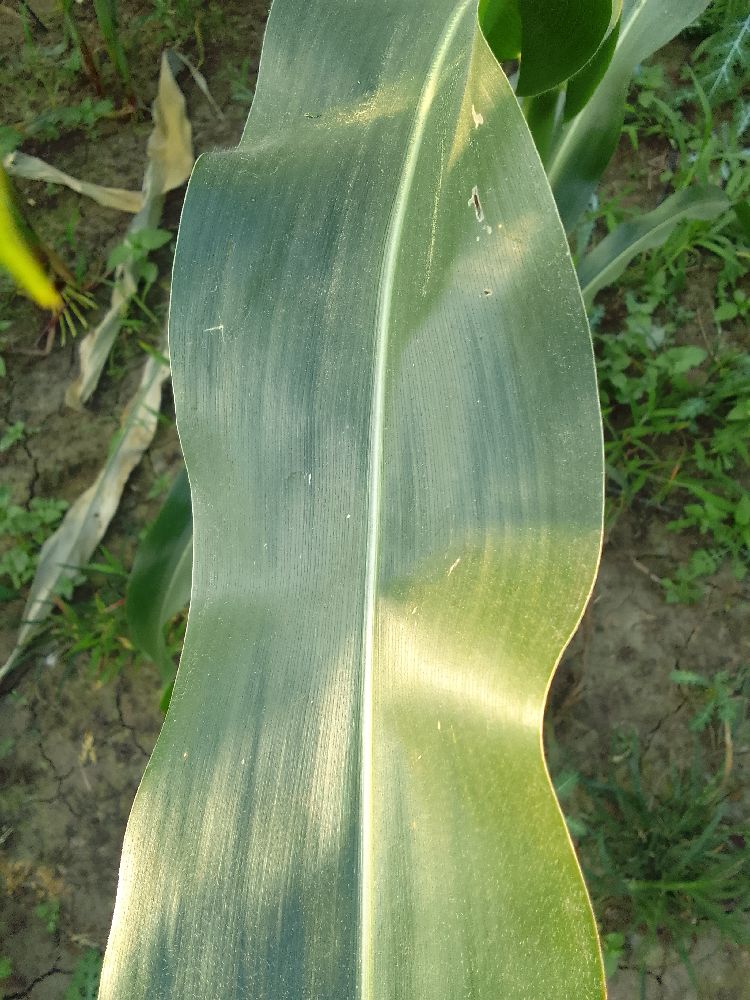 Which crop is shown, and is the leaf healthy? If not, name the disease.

maize, healthy
